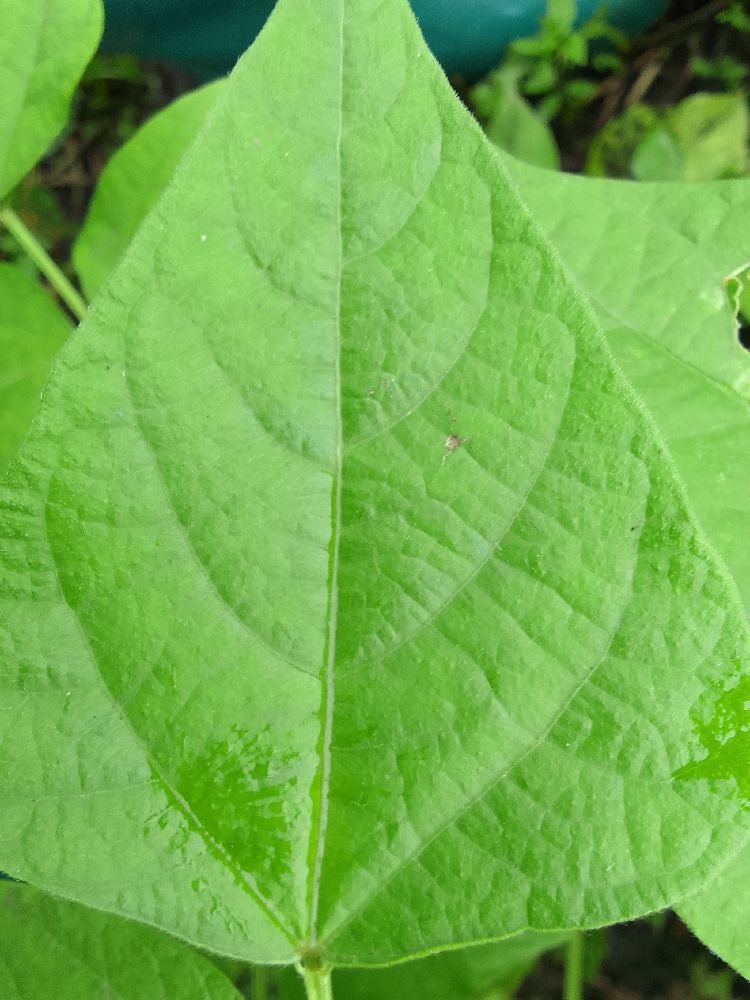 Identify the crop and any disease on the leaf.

common bean, healthy
